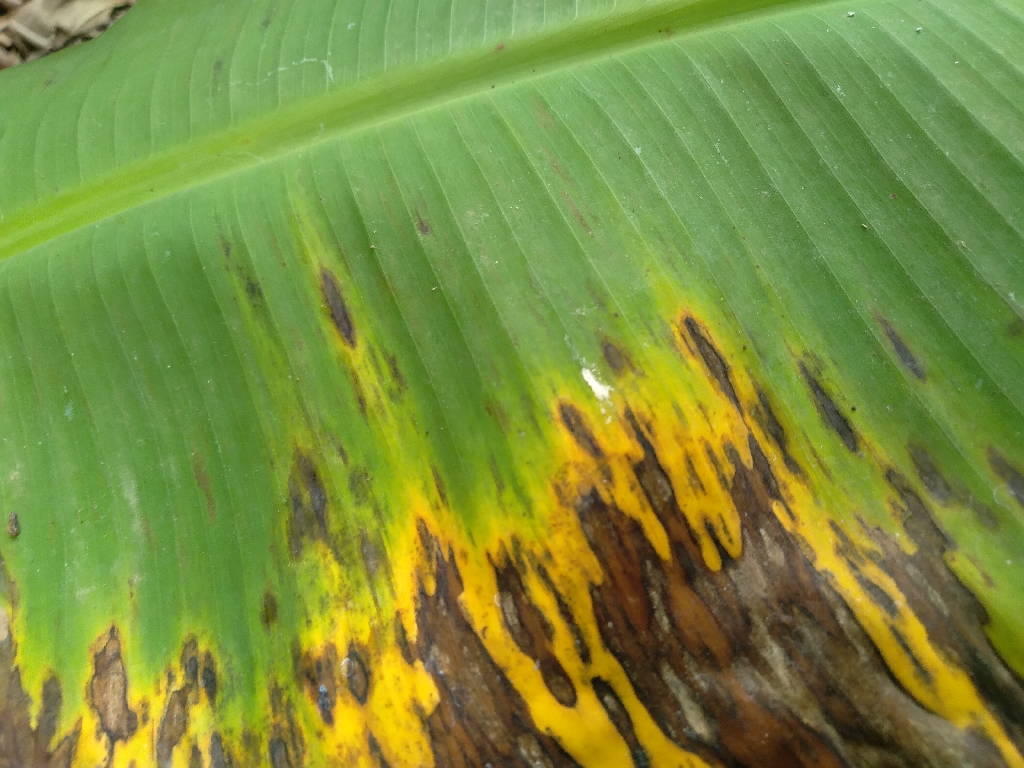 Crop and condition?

banana, black sigatoka
